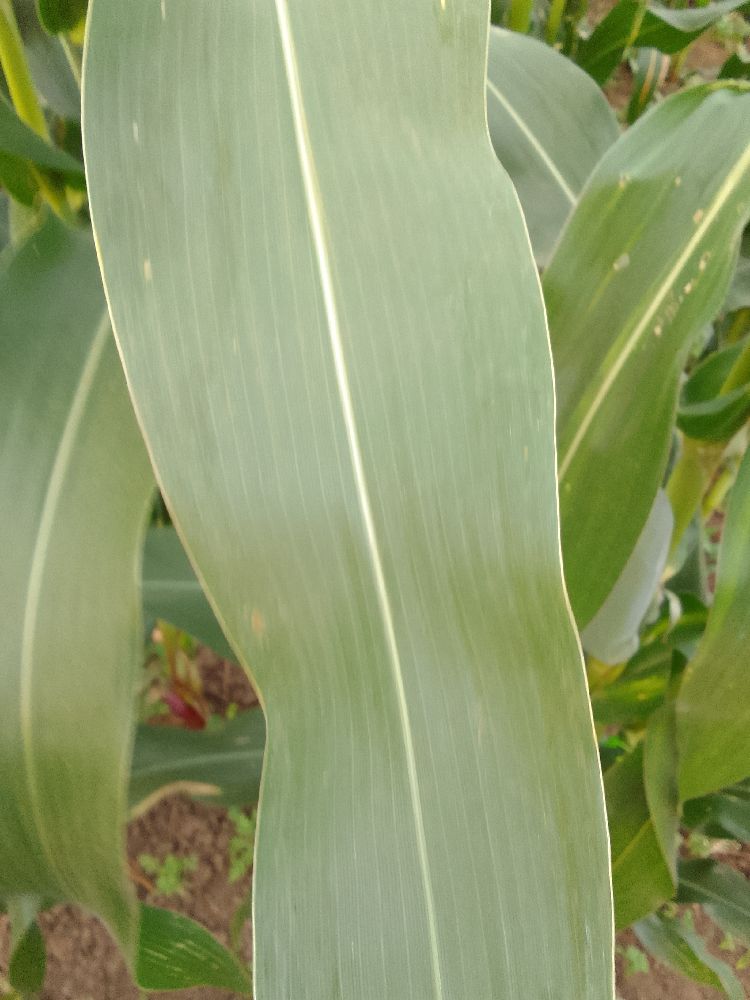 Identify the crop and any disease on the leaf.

maize, healthy
